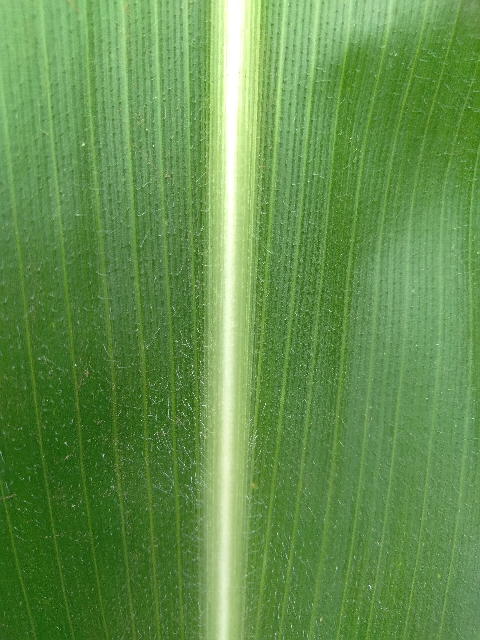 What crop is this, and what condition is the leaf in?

maize, healthy
